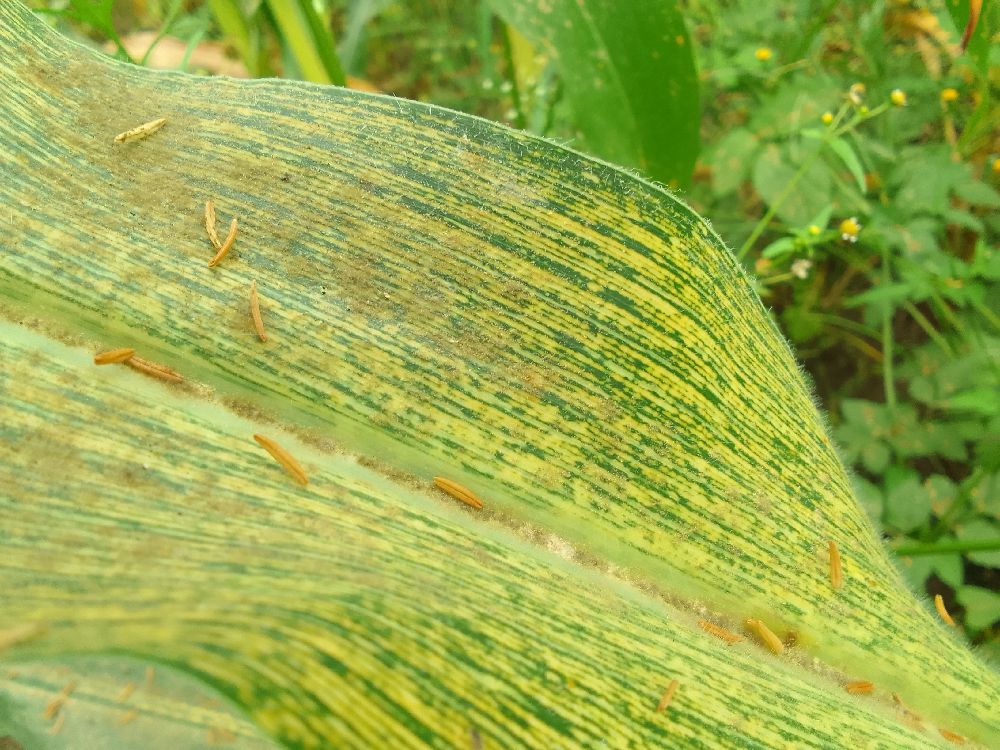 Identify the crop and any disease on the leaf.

maize, maize streak virus
